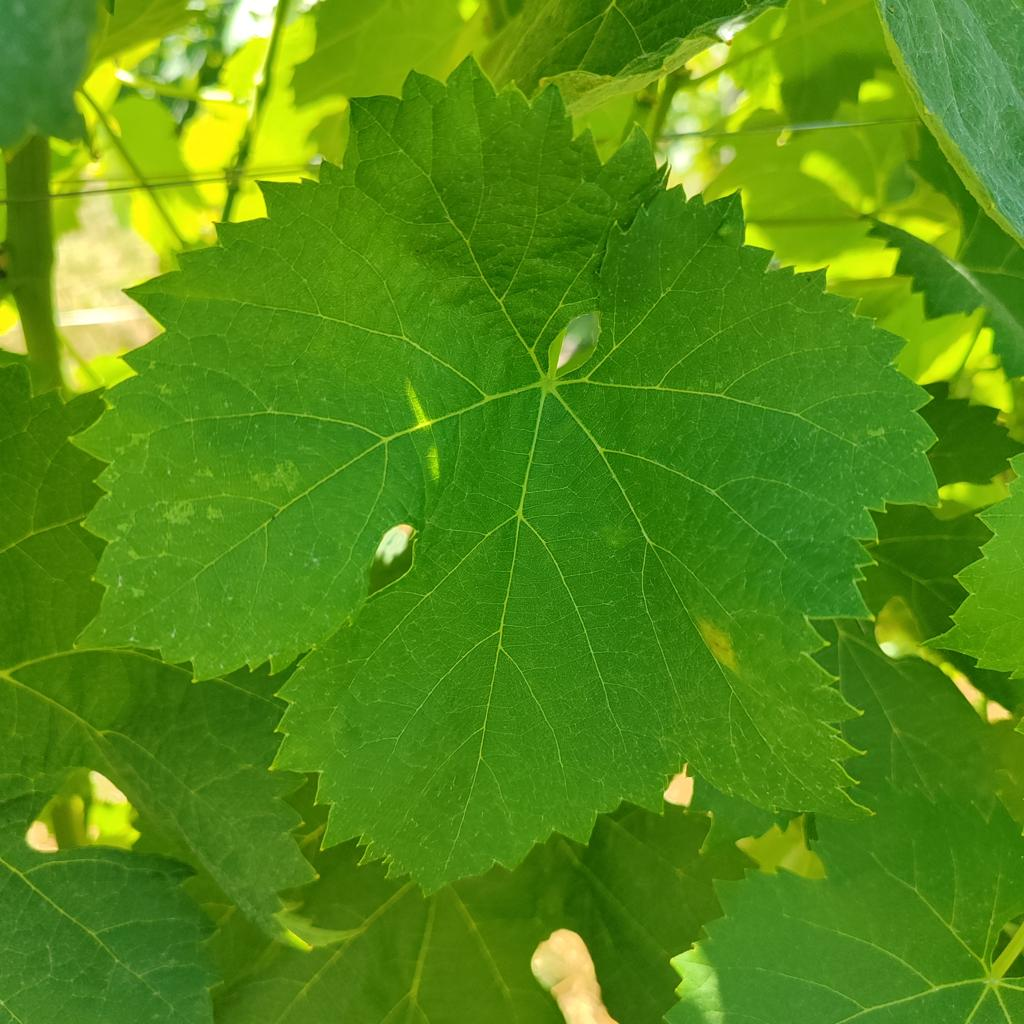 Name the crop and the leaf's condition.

grapevine, downy mildew
